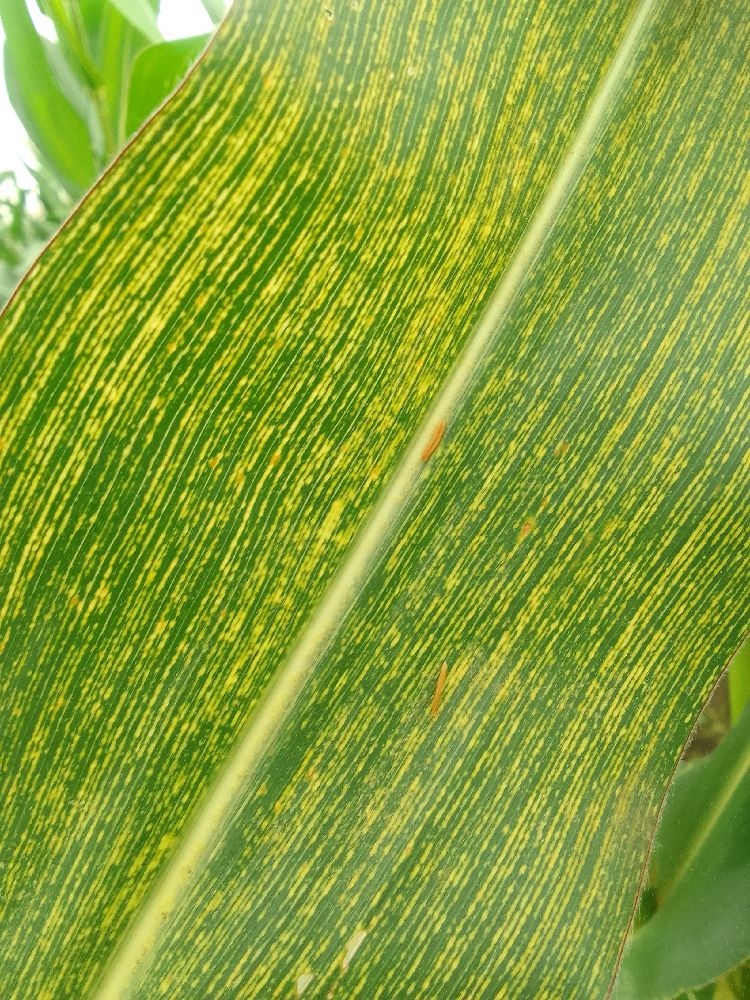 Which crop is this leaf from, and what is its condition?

maize, maize streak virus
